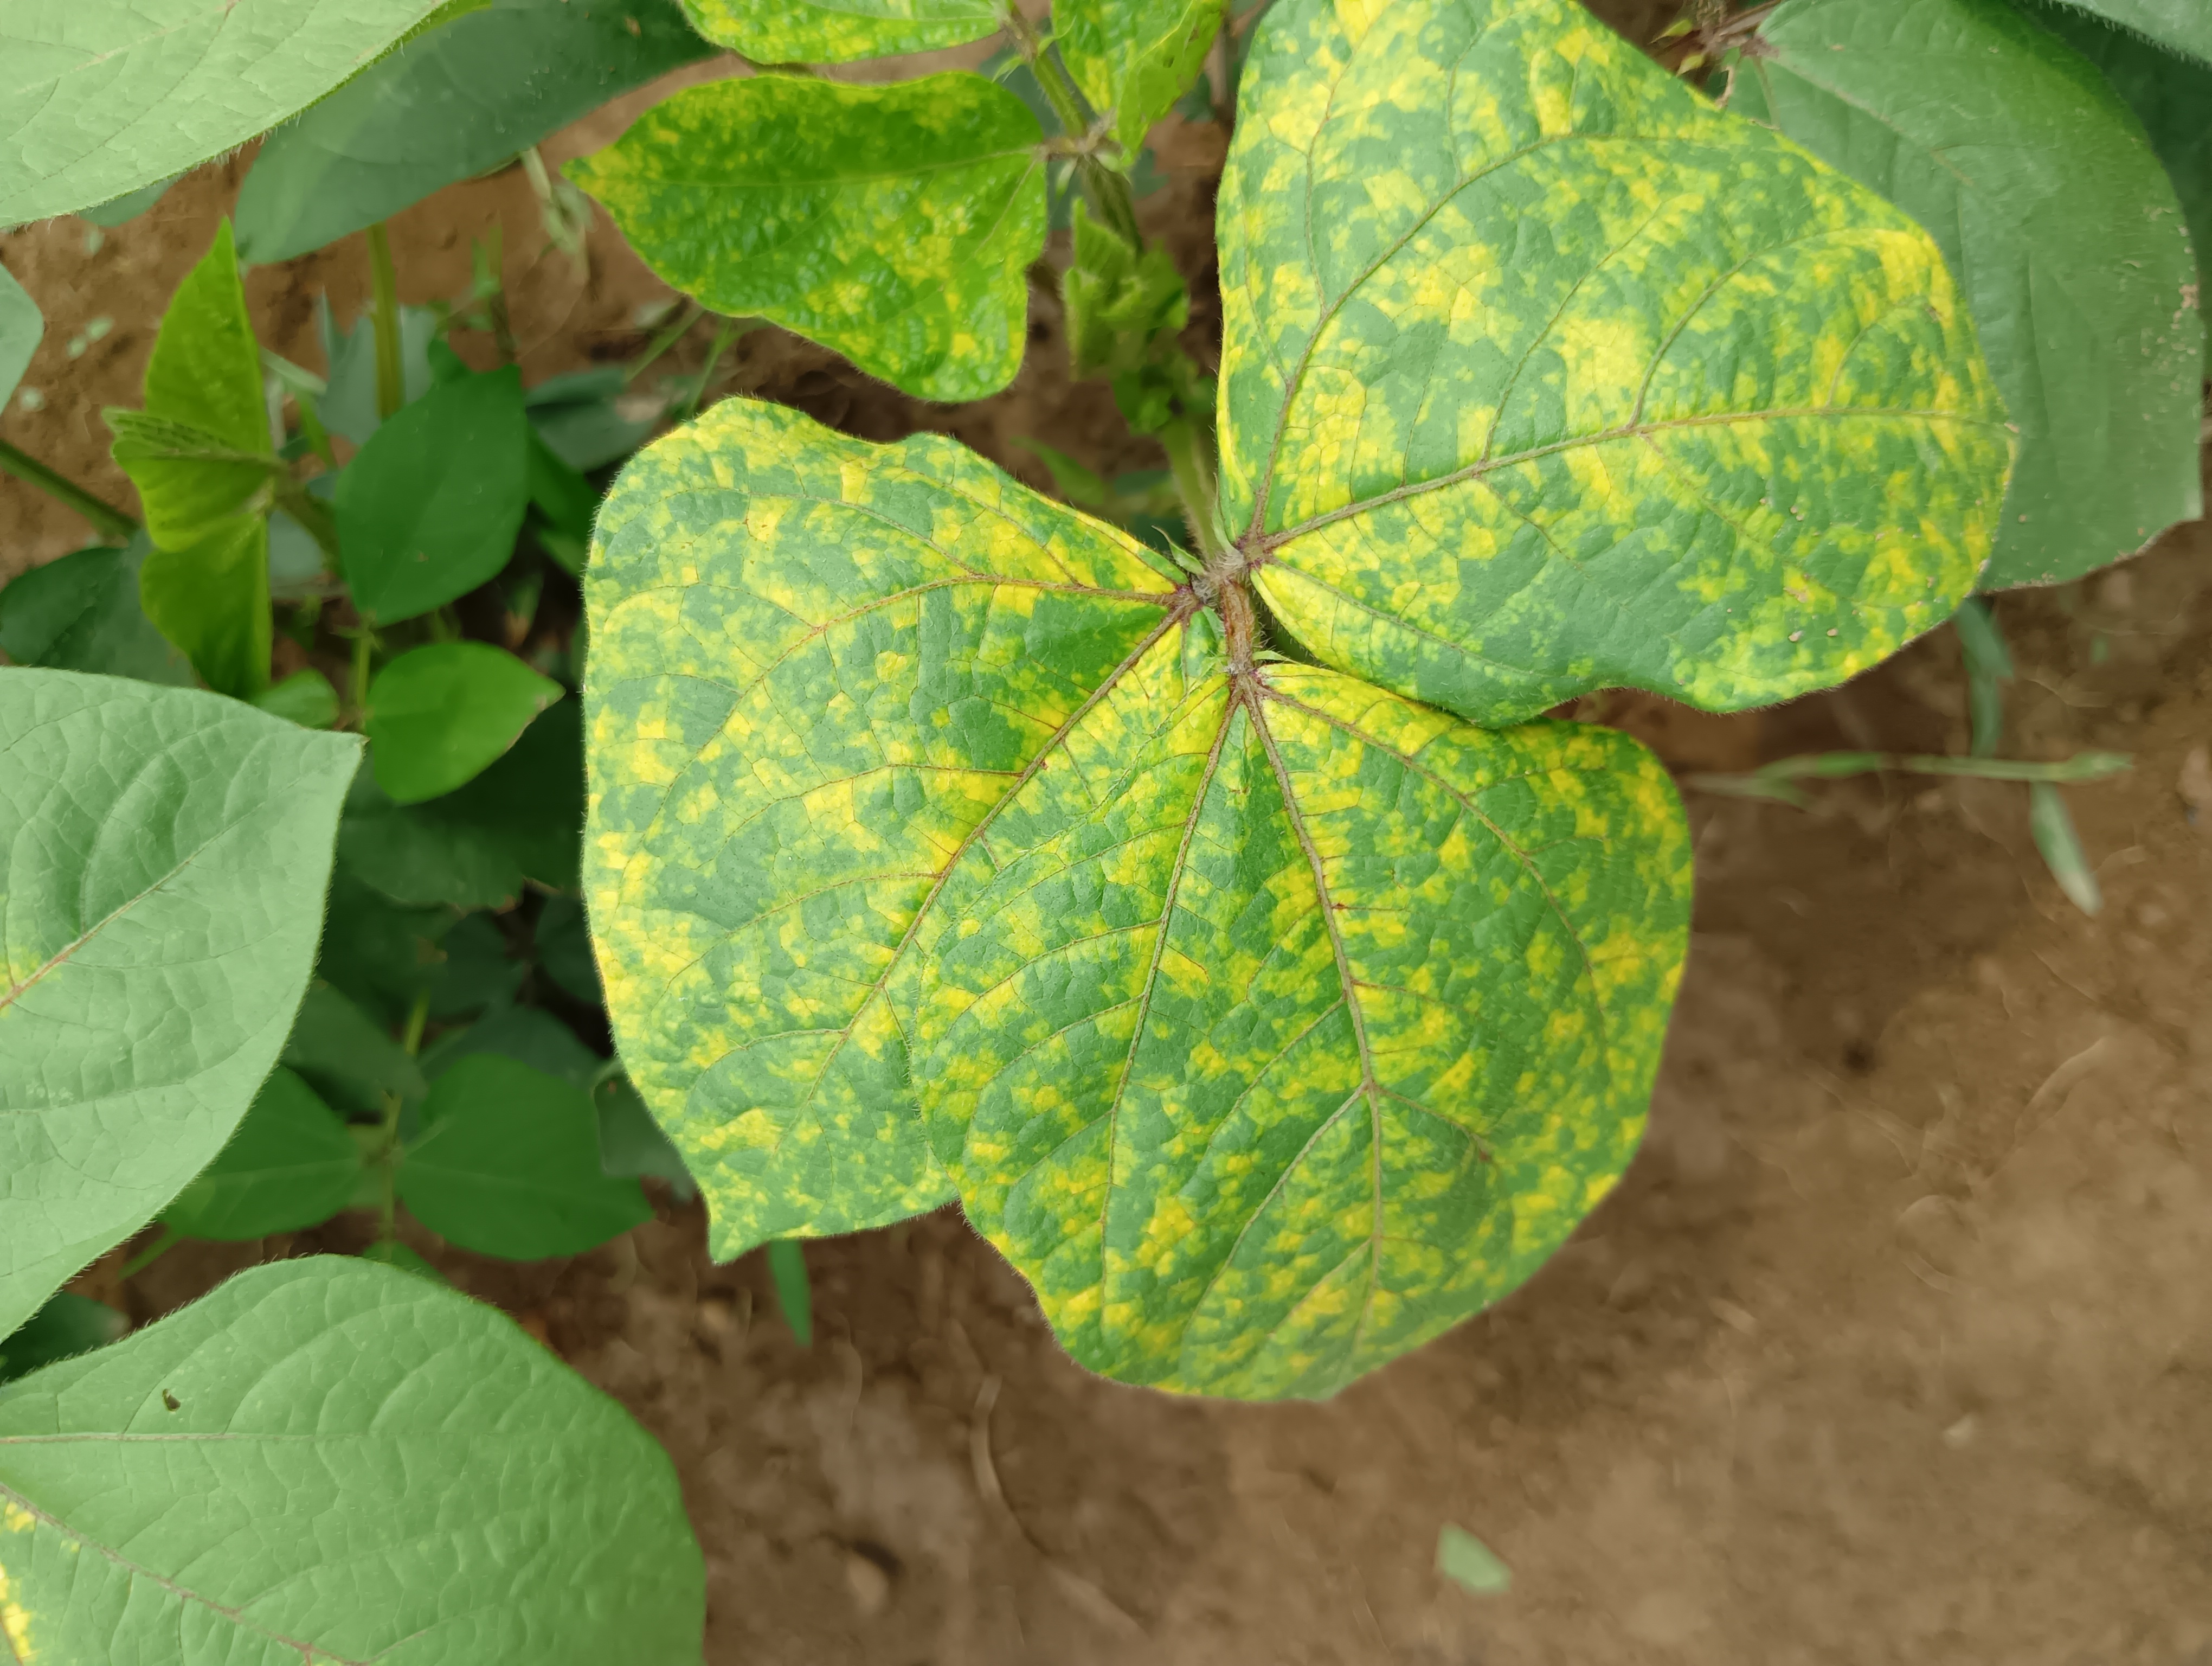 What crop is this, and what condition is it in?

mungbean, yellow mosaic
